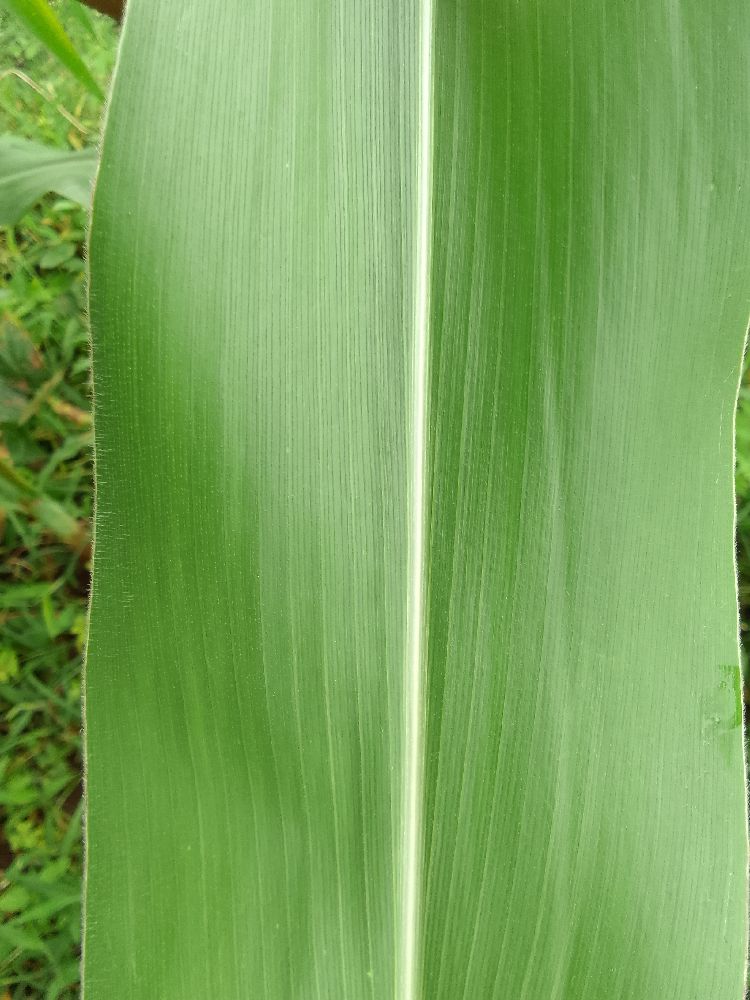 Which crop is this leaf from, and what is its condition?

maize, healthy
